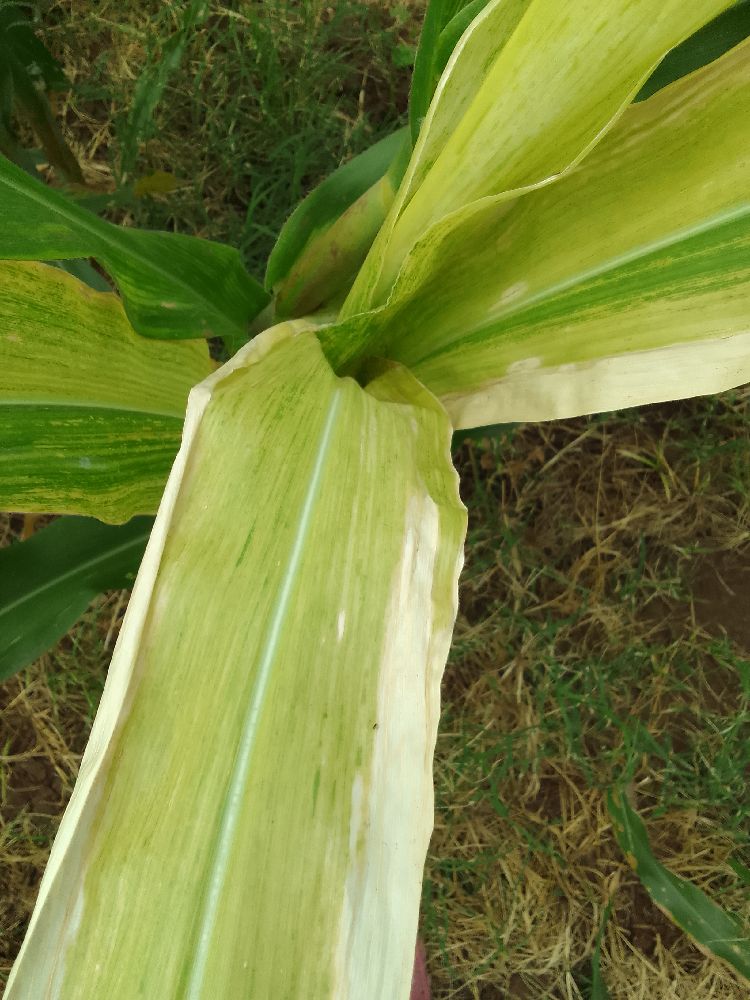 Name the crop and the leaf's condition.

maize, maize lethal necrosis
